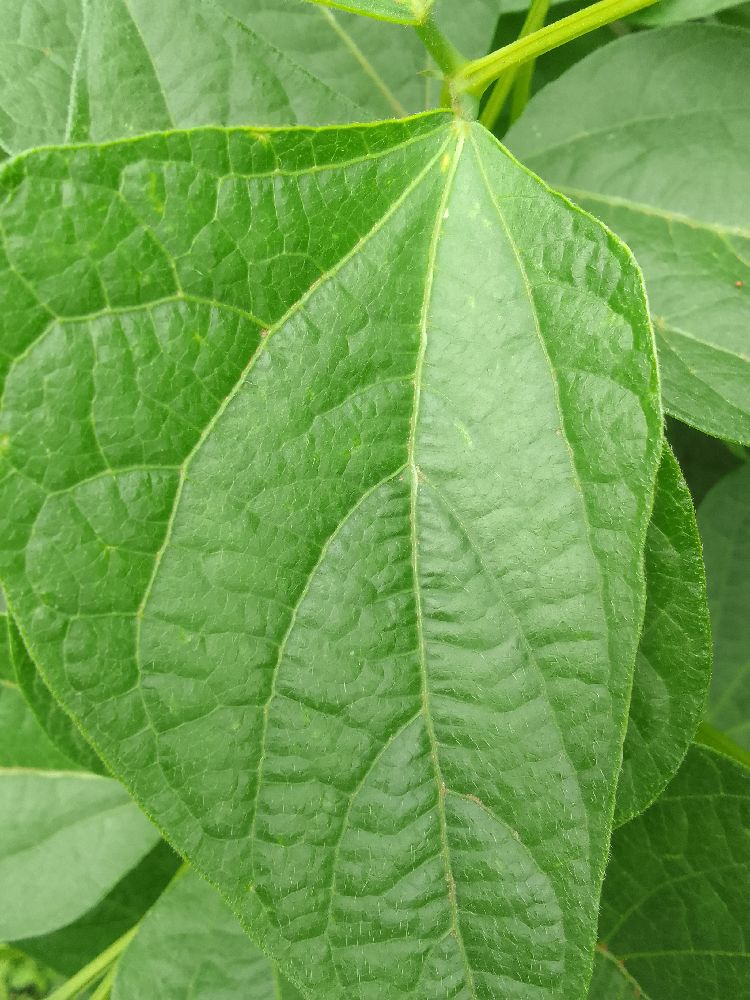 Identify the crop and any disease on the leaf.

common bean, healthy
